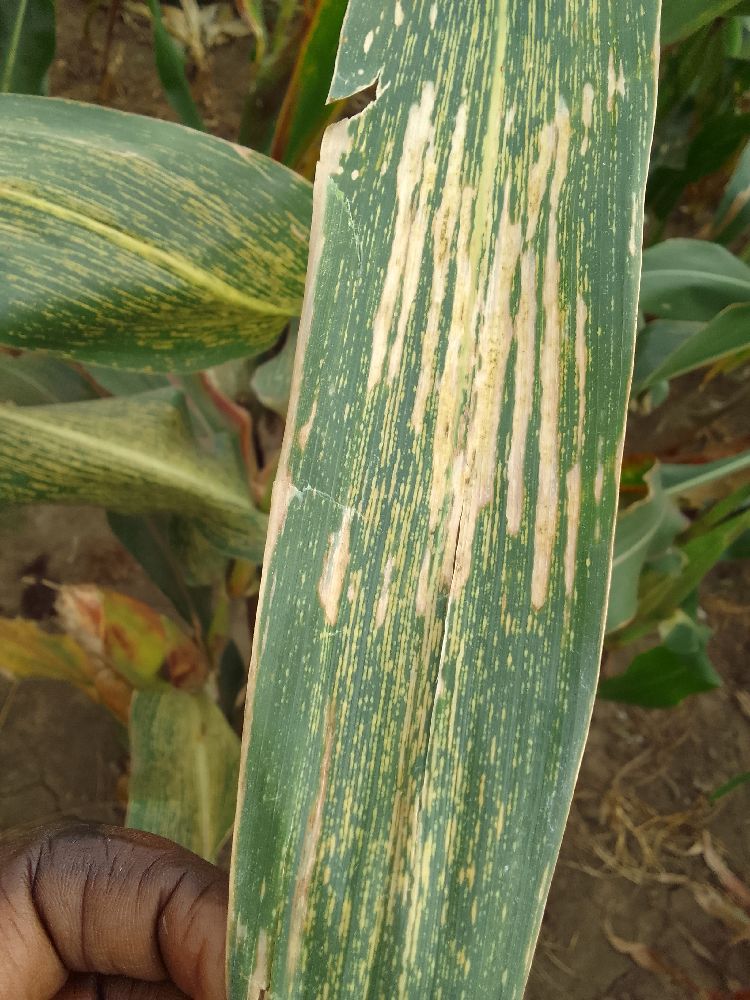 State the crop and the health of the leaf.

maize, maize streak virus
